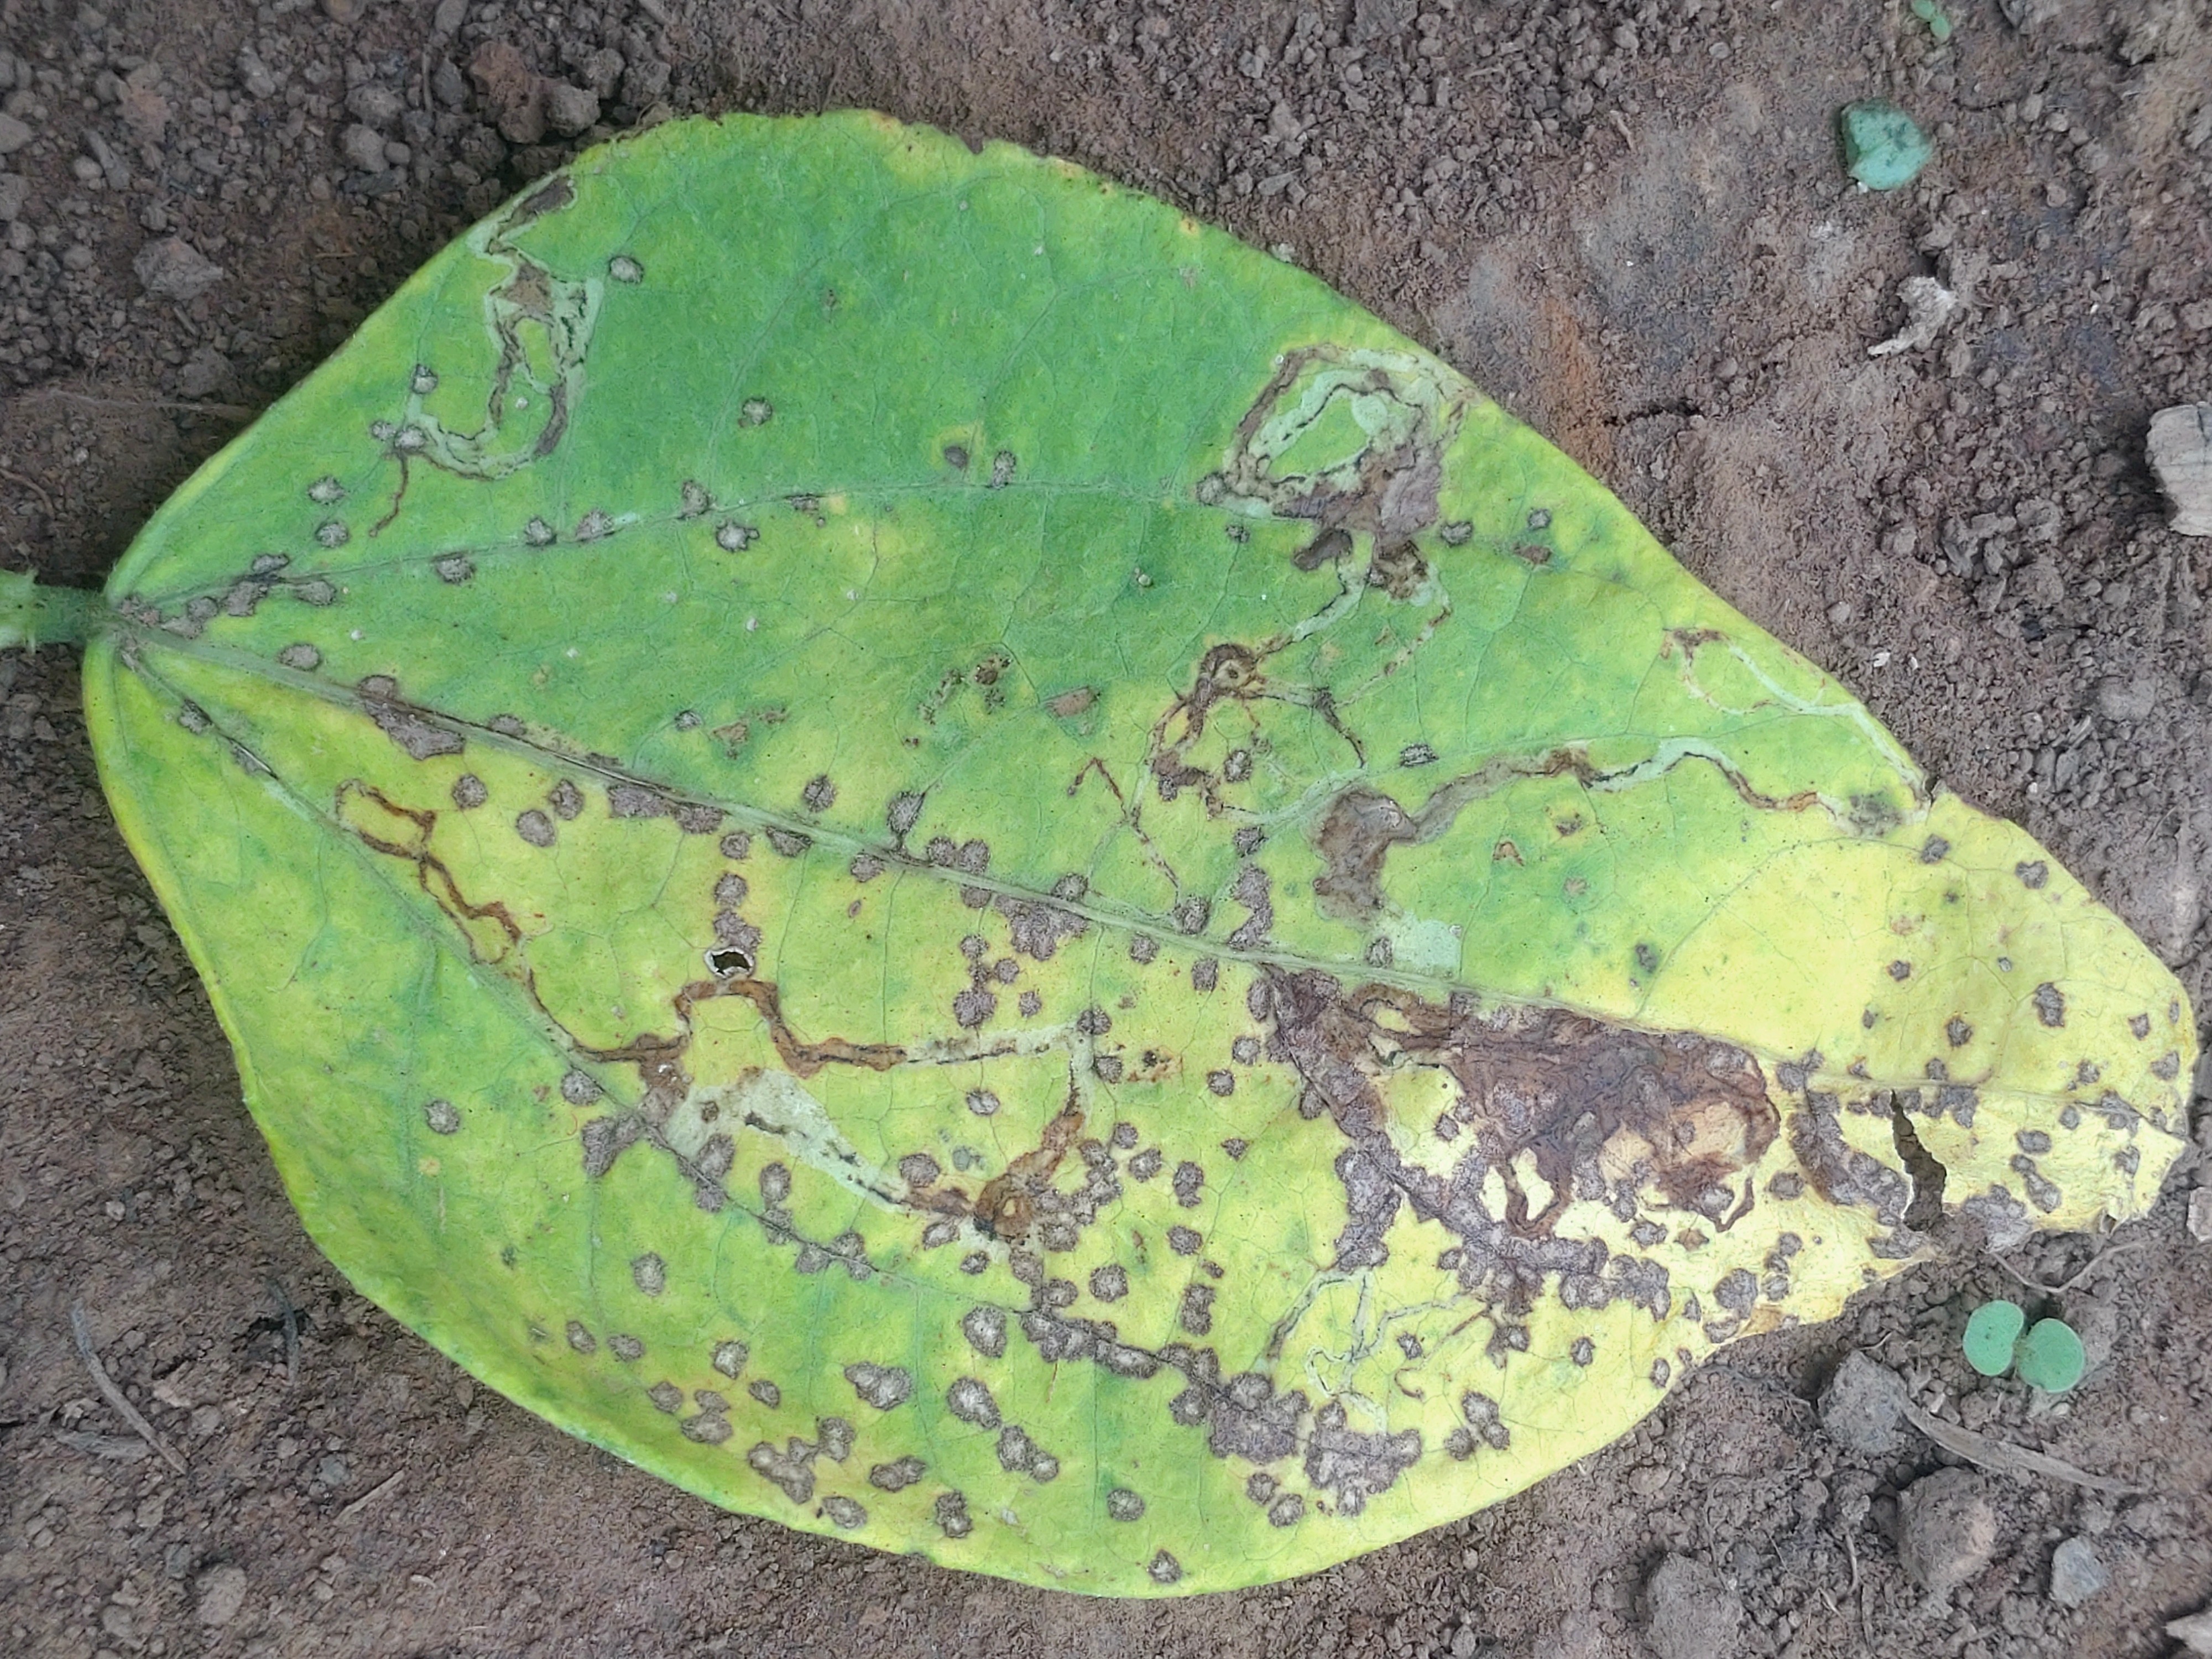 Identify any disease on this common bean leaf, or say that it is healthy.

anthracnose
